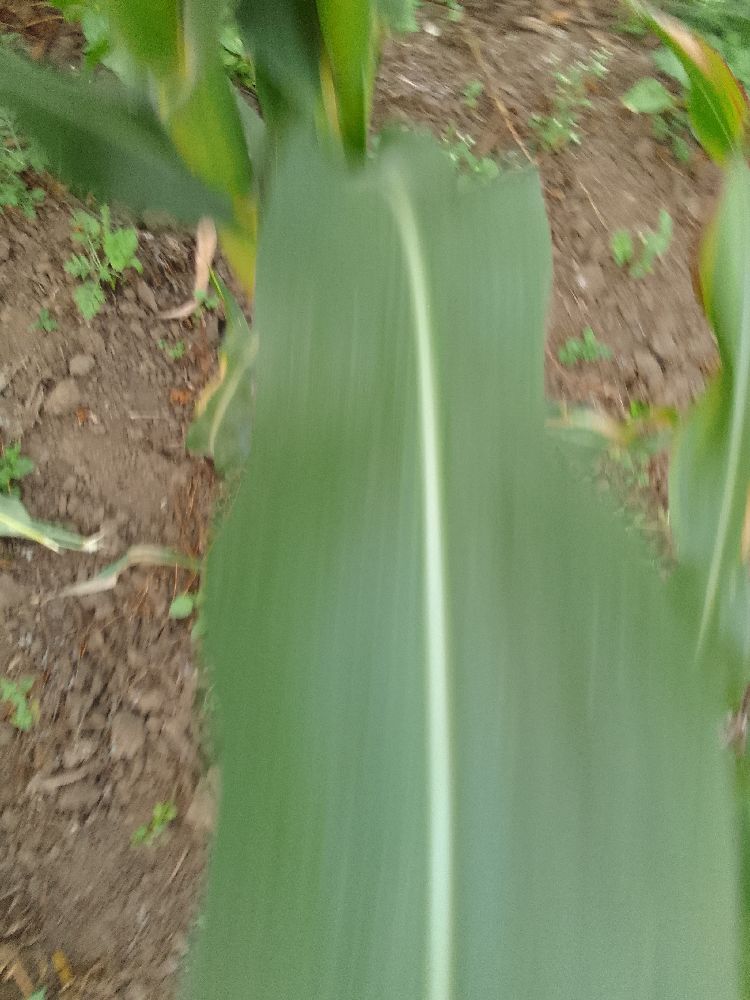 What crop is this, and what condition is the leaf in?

maize, healthy
